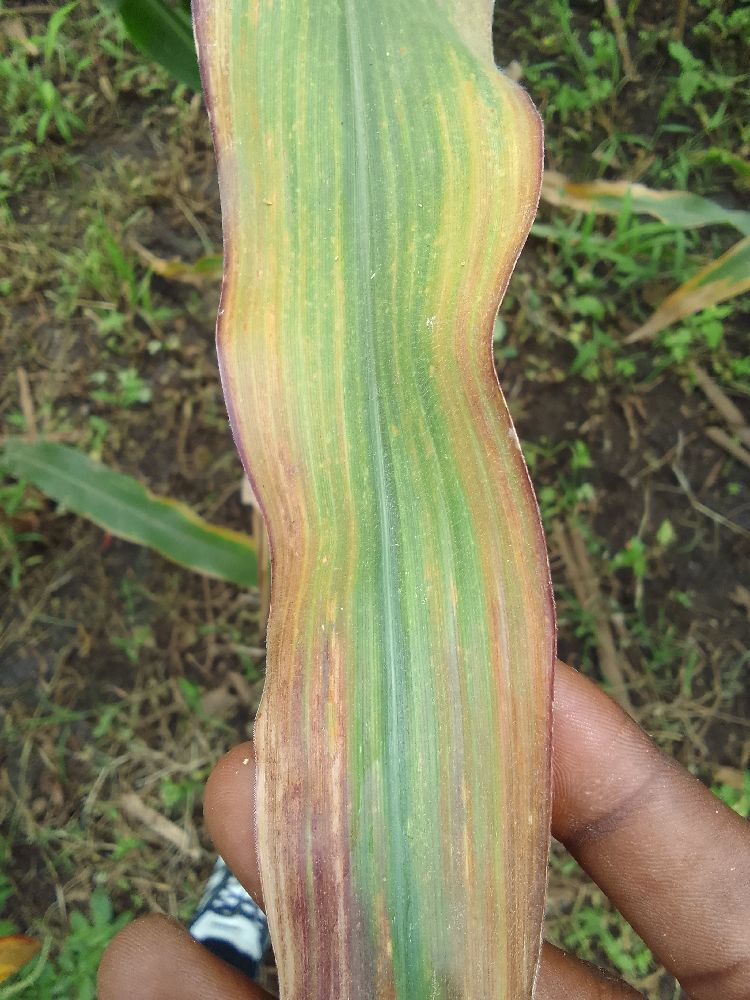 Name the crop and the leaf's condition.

maize, maize lethal necrosis
